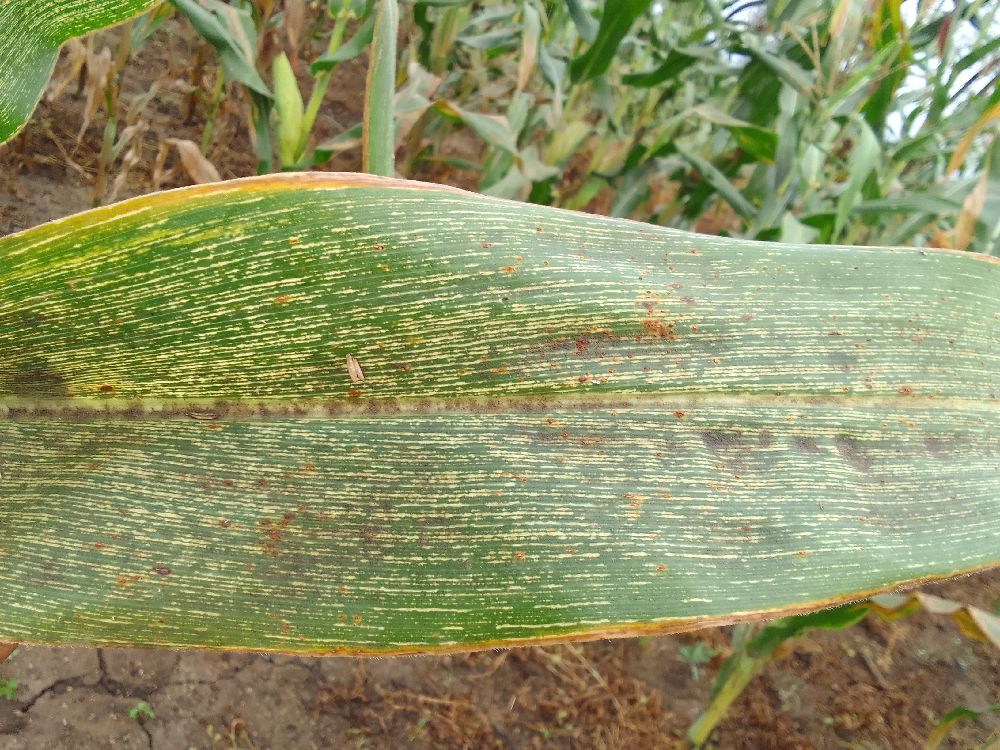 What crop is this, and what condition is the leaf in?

maize, maize streak virus
